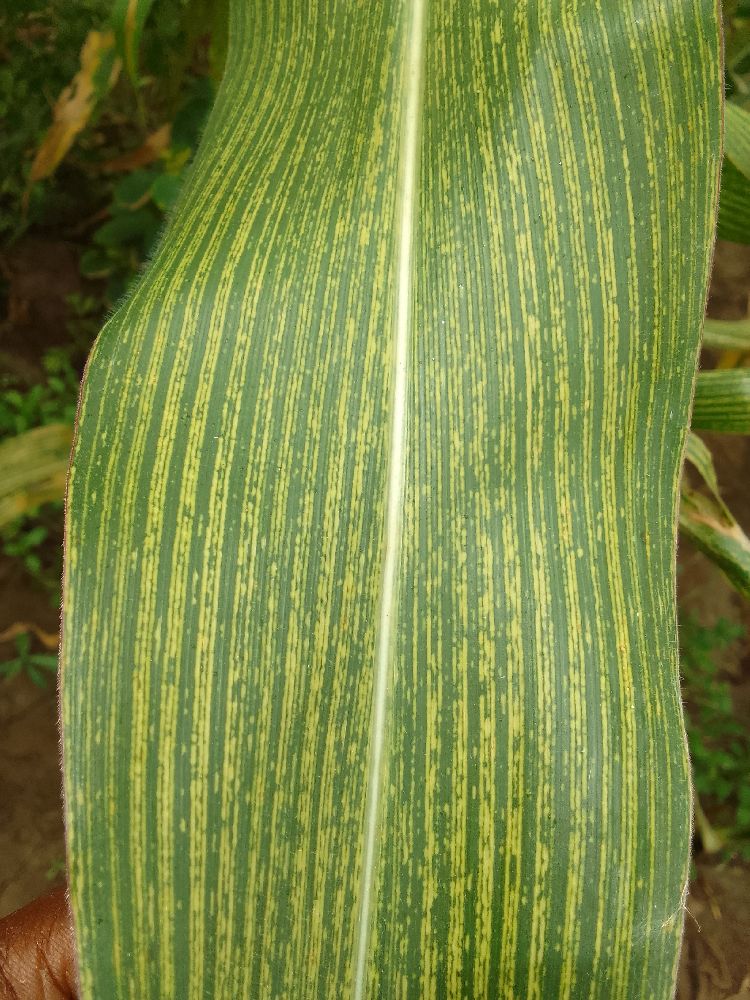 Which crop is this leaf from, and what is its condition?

maize, maize streak virus
